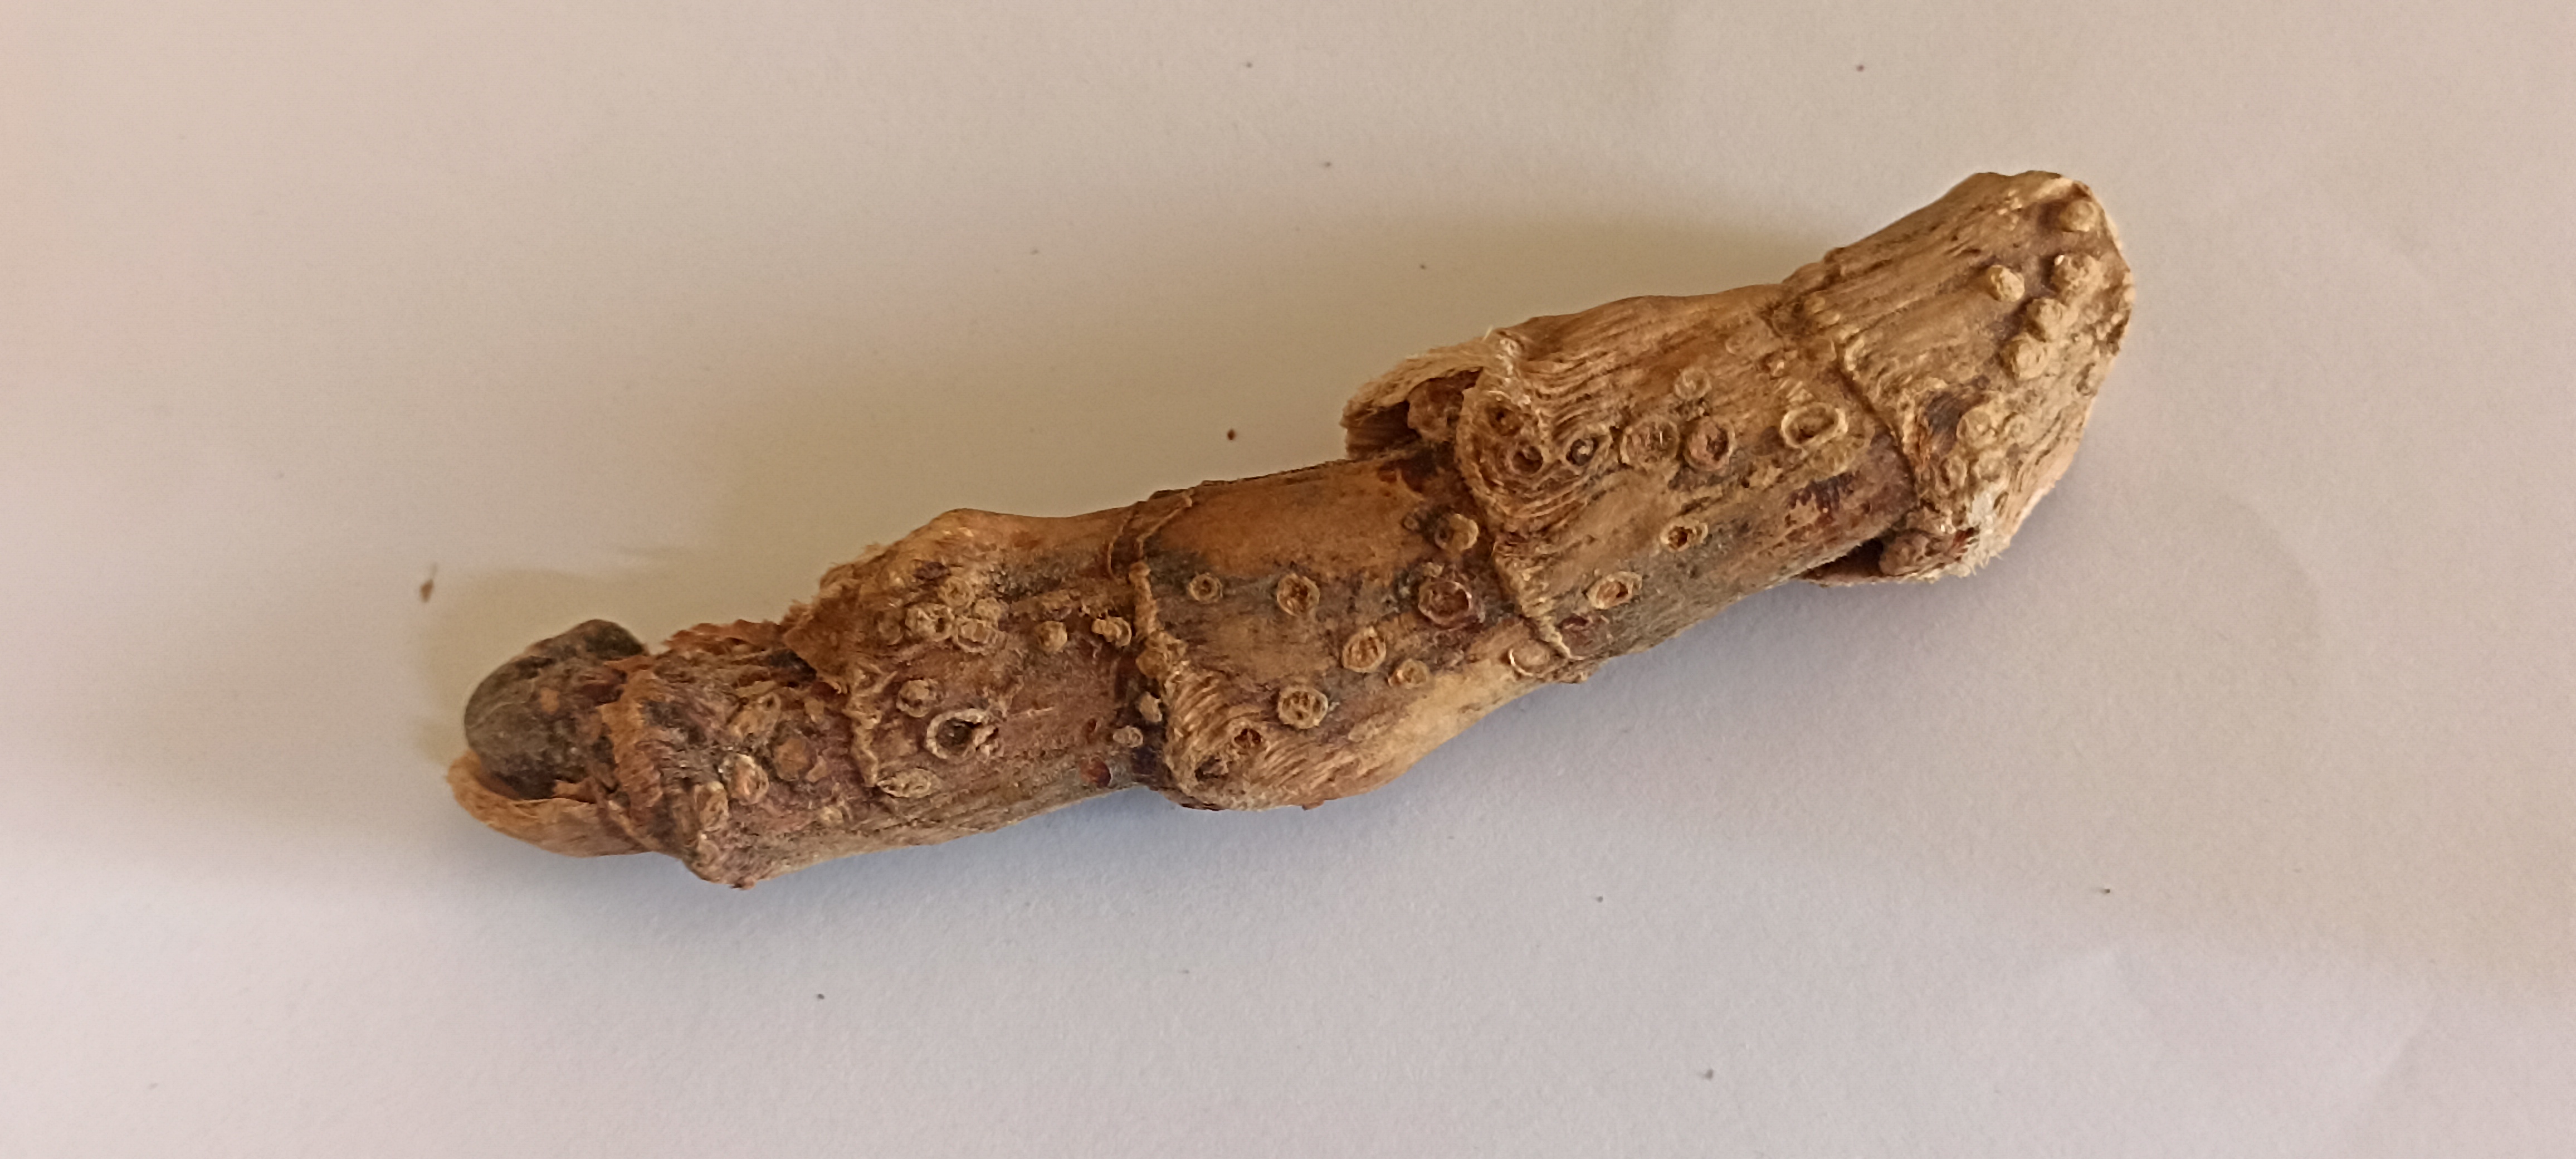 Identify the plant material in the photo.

vekhand
